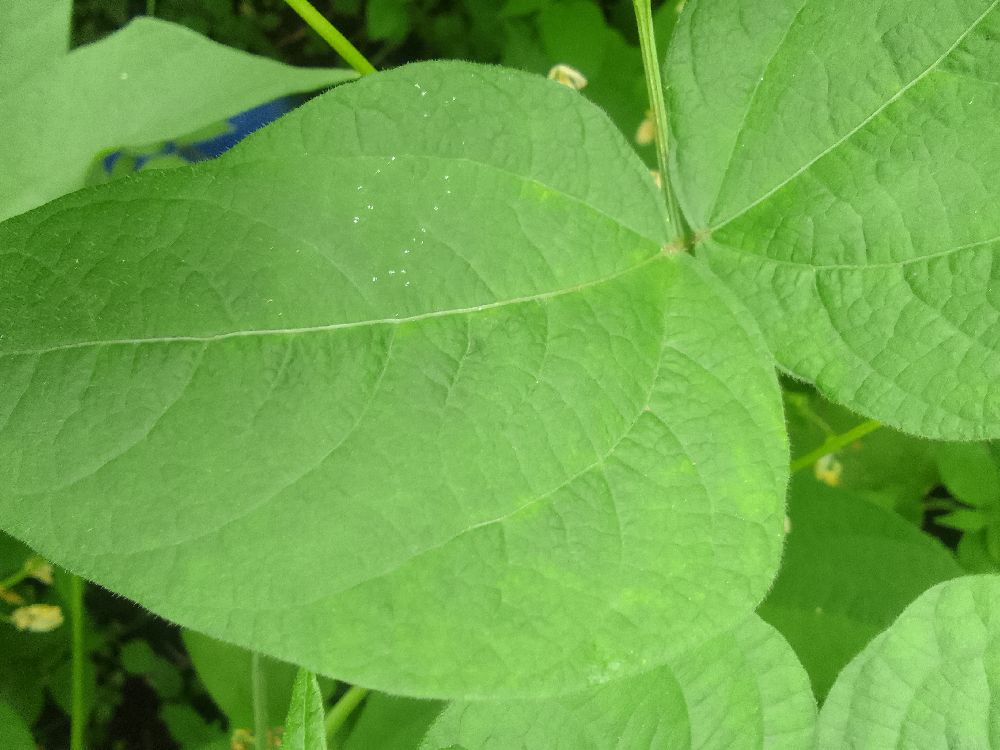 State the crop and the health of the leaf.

common bean, healthy
